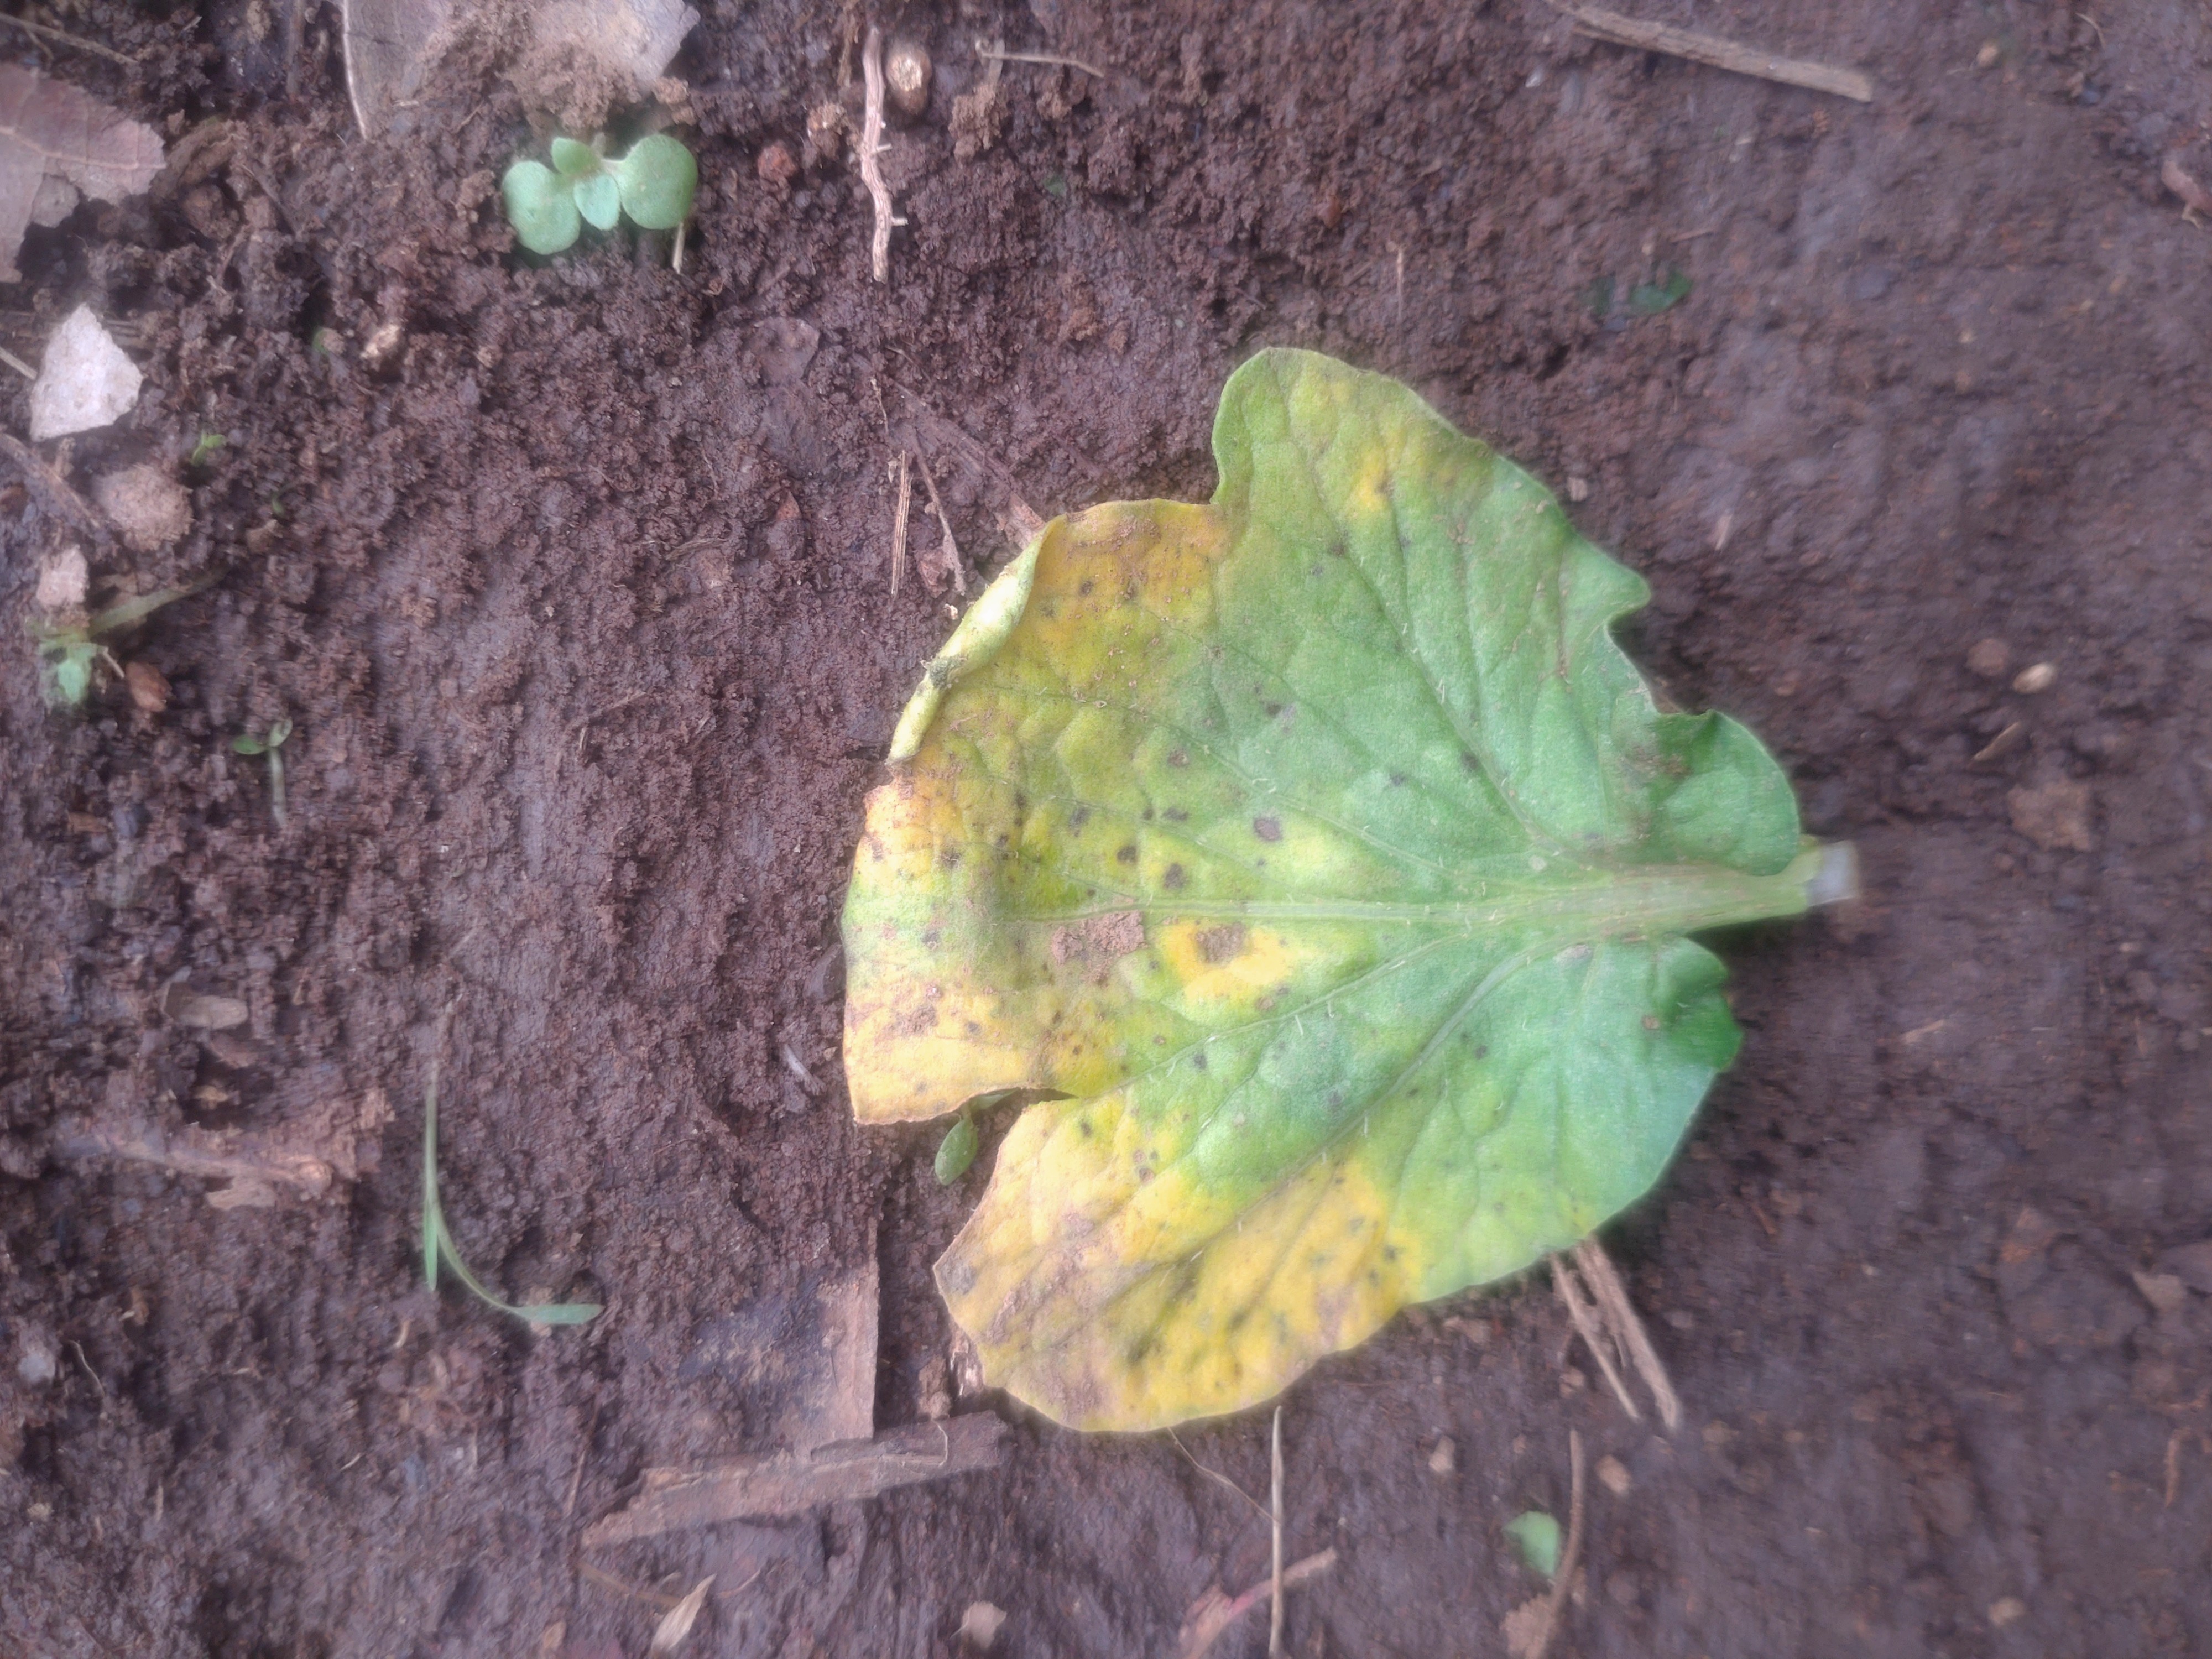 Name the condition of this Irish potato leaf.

late blight
